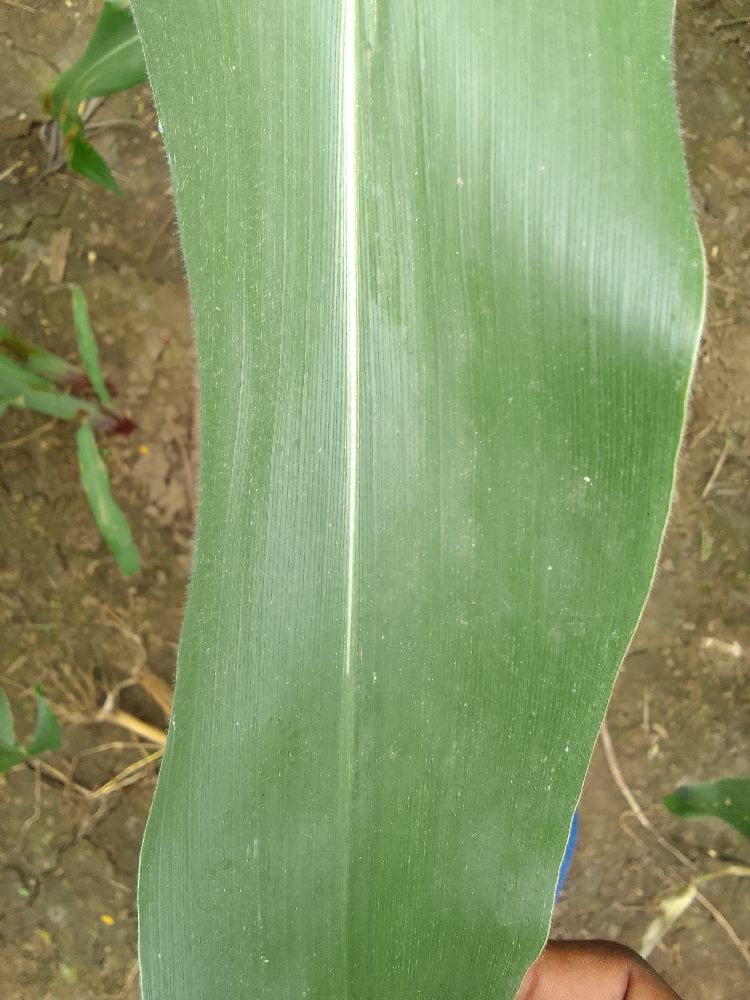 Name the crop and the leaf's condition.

maize, healthy
